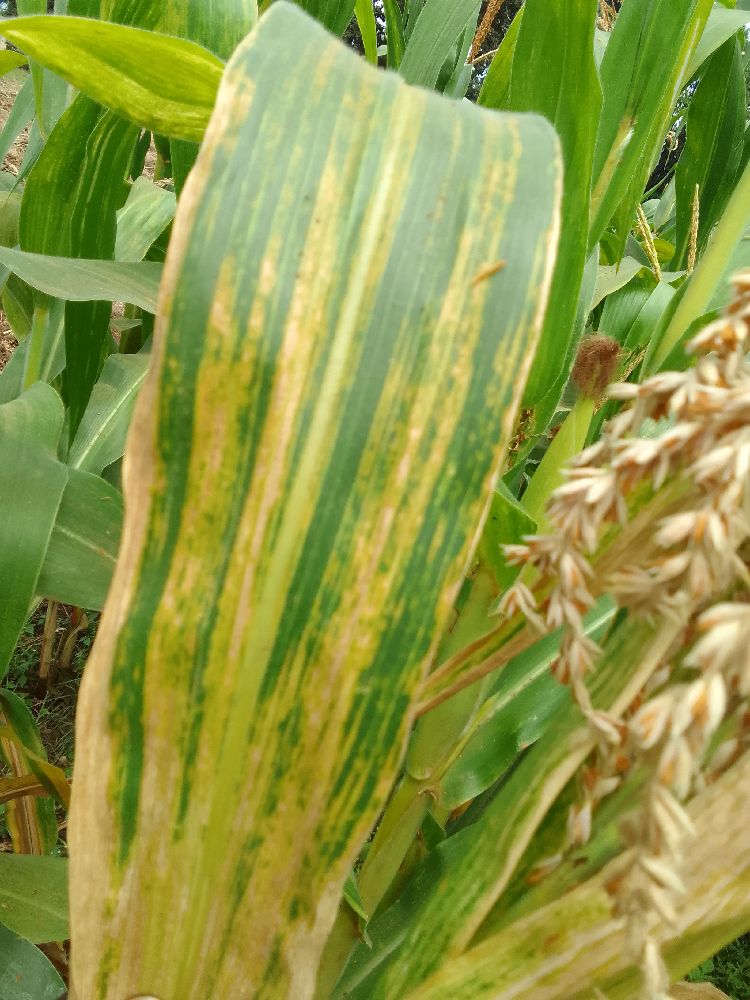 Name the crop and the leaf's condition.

maize, maize lethal necrosis
